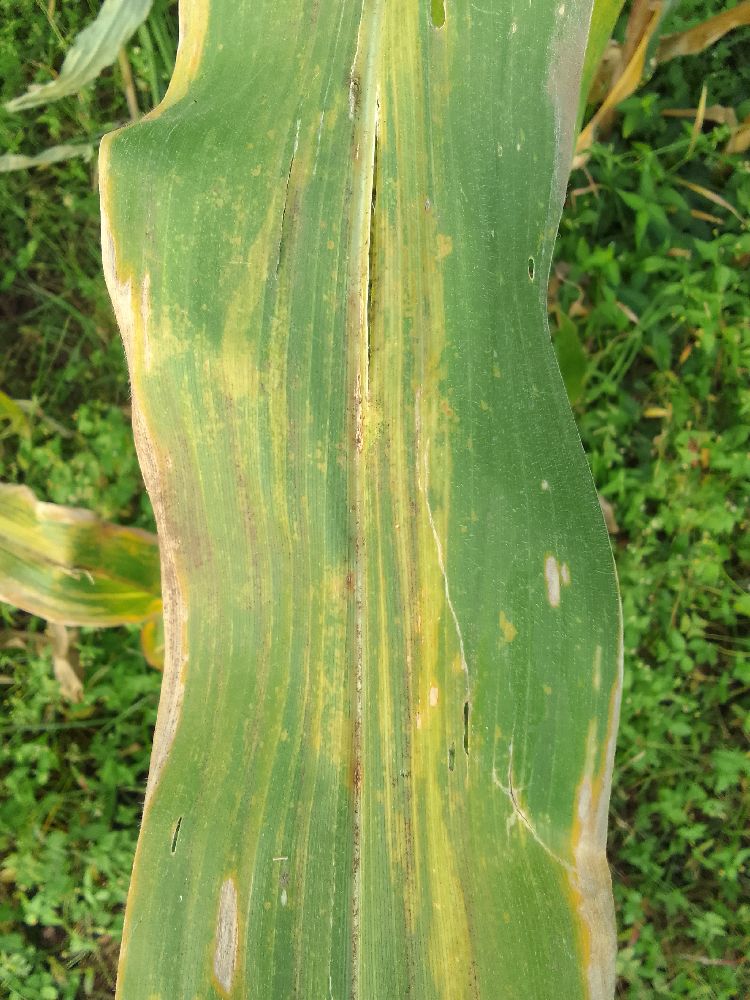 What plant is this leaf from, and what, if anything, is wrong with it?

maize, maize lethal necrosis
